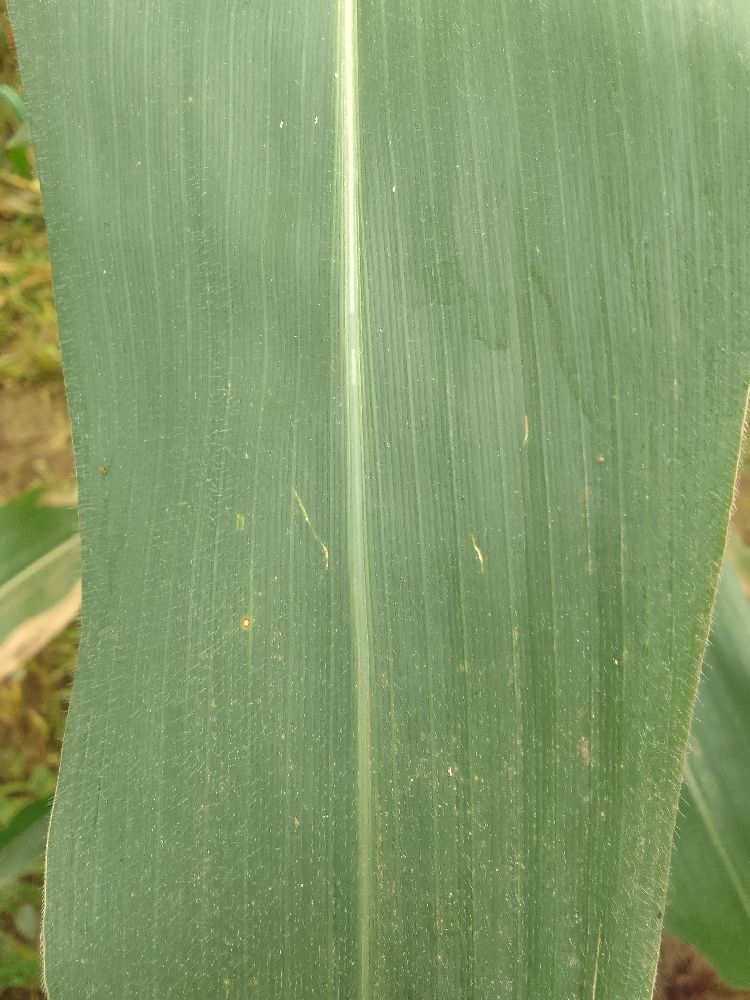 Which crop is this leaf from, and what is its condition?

maize, healthy
